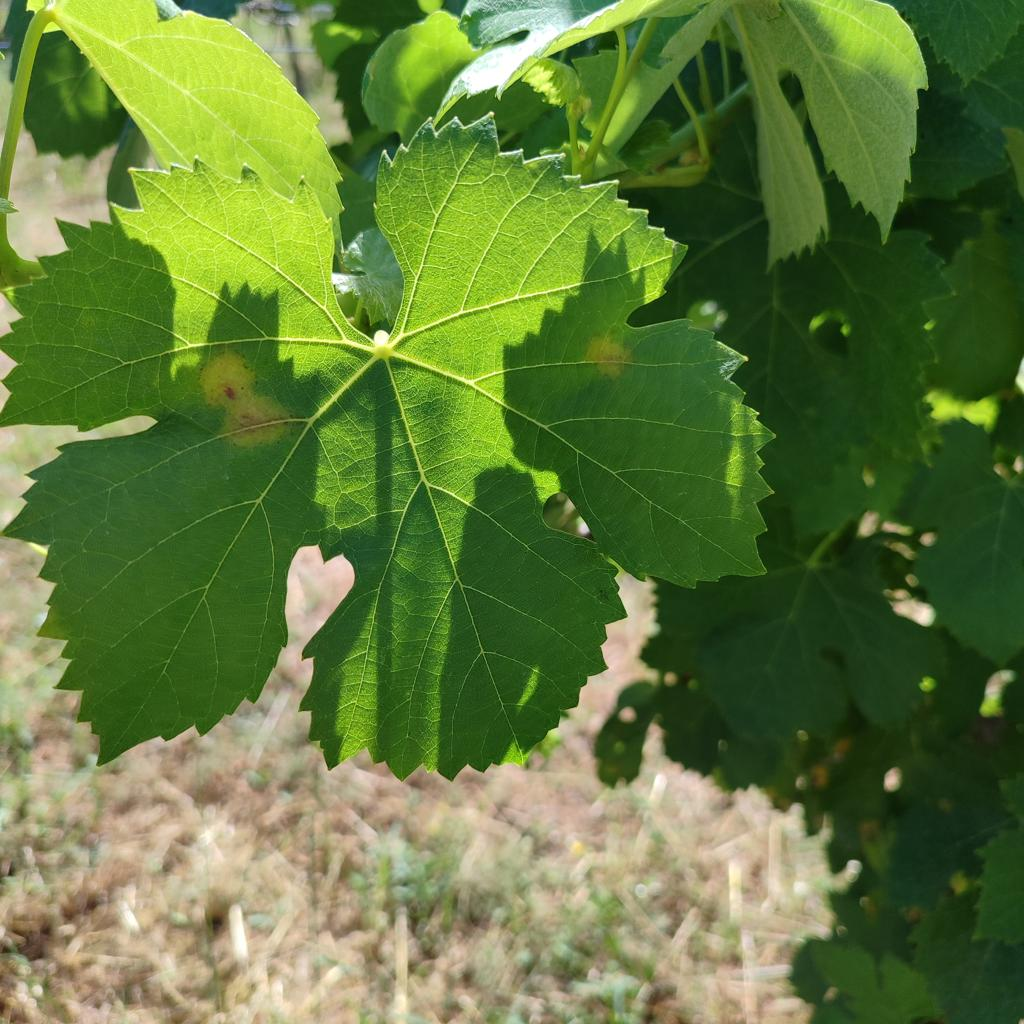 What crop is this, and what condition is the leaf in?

grapevine, downy mildew
